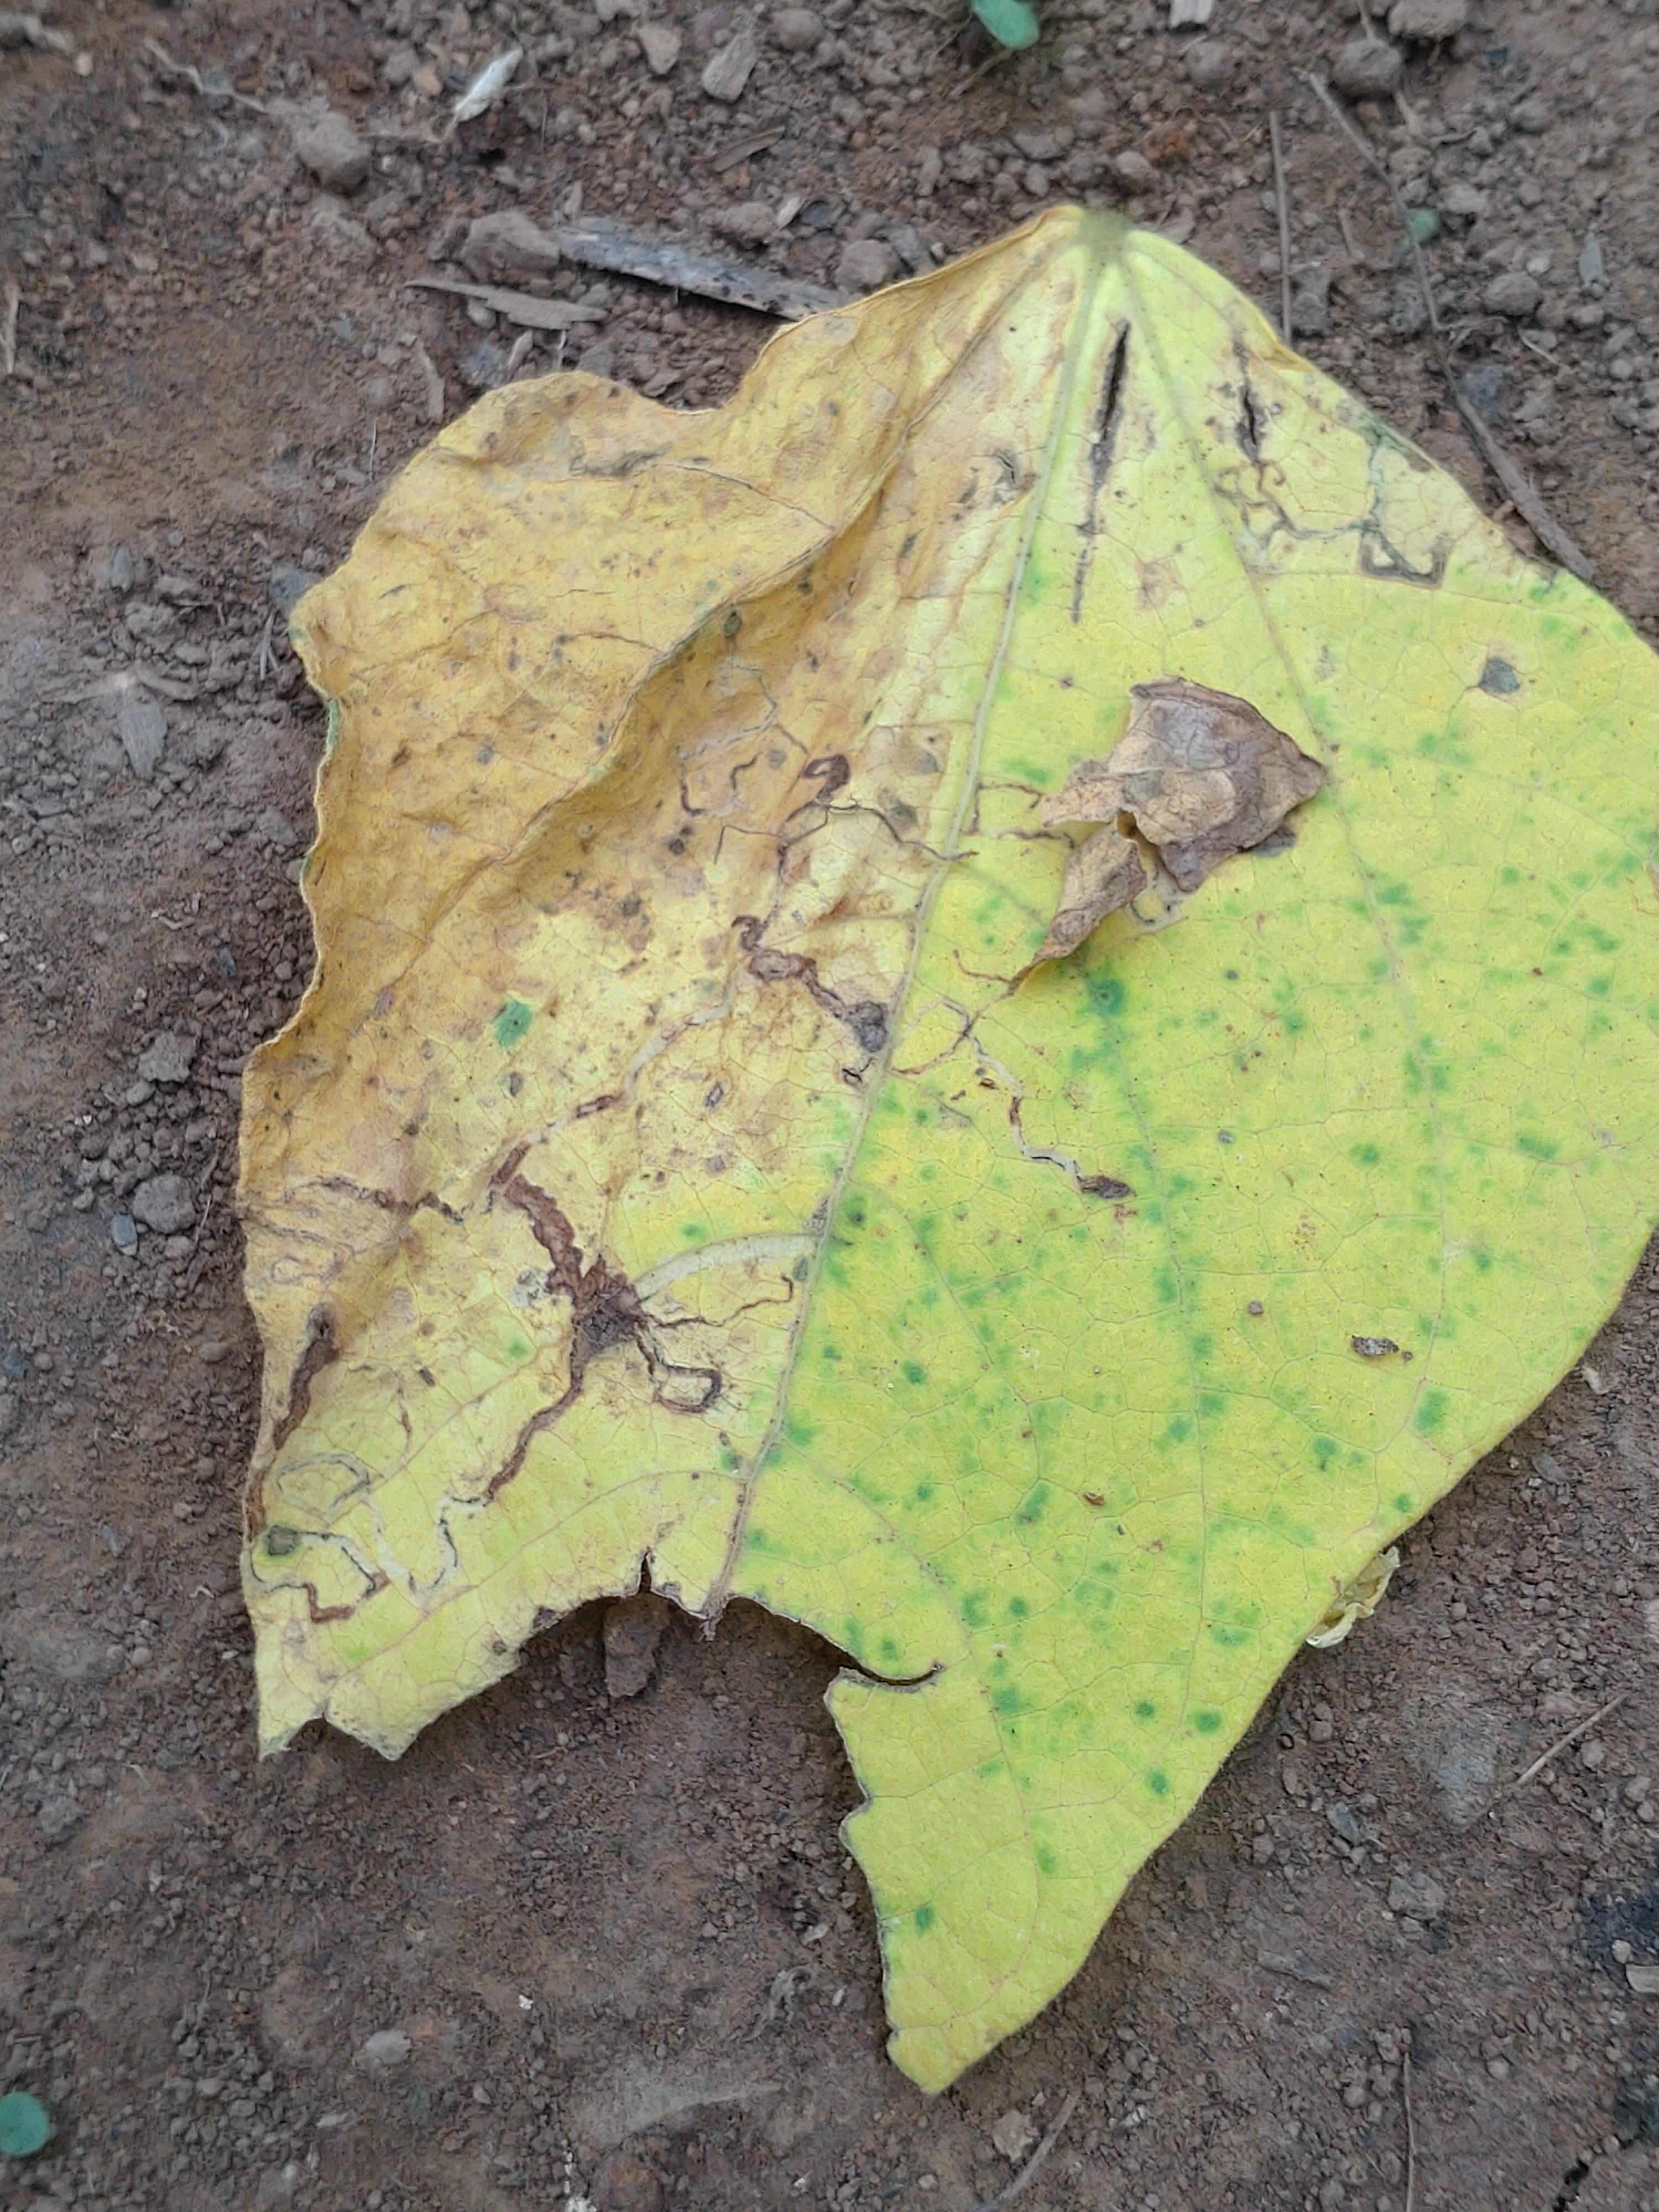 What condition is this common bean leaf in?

anthracnose
